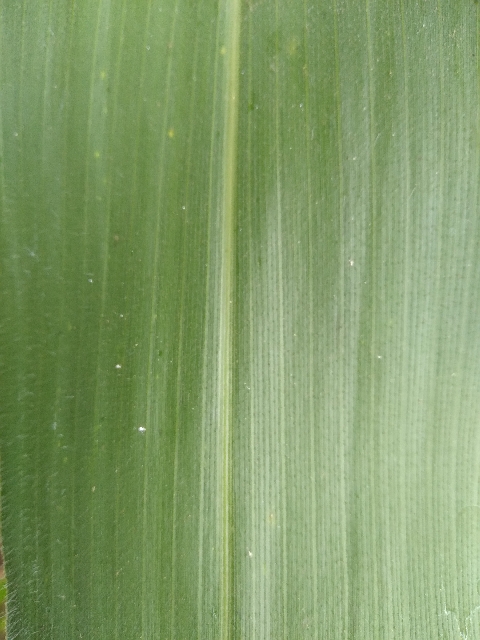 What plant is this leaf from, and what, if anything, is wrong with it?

maize, healthy
